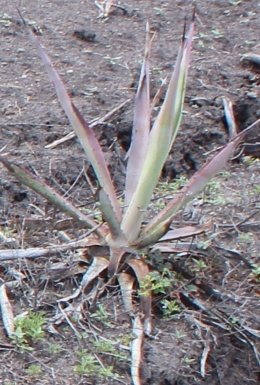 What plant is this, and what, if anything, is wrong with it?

agave, sick
